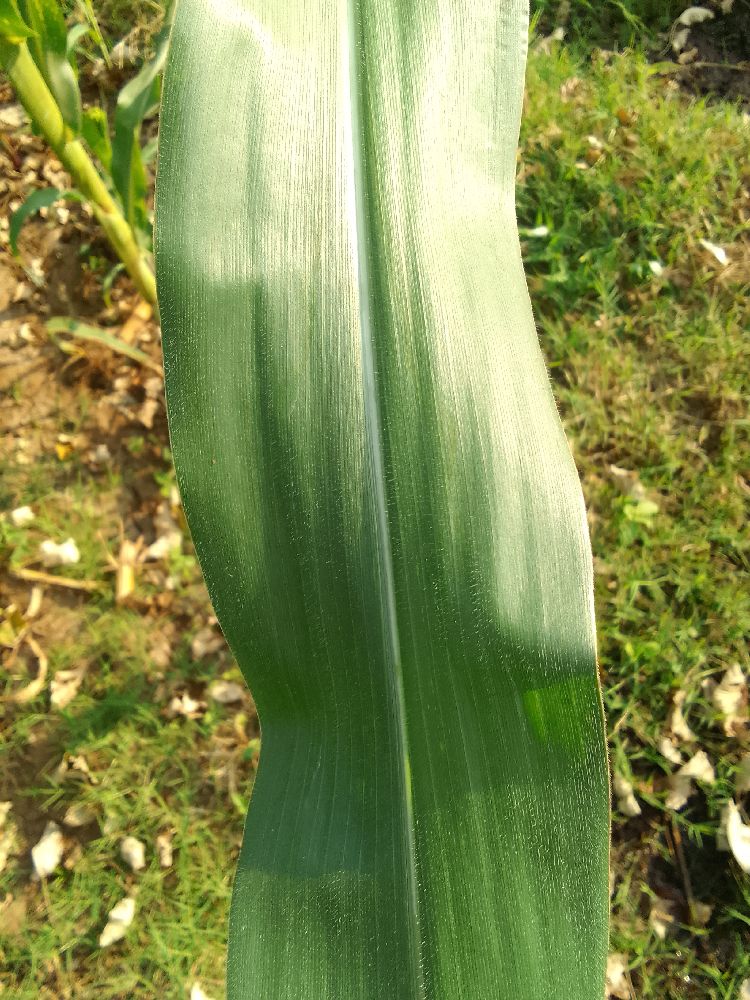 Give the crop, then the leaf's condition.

maize, healthy
